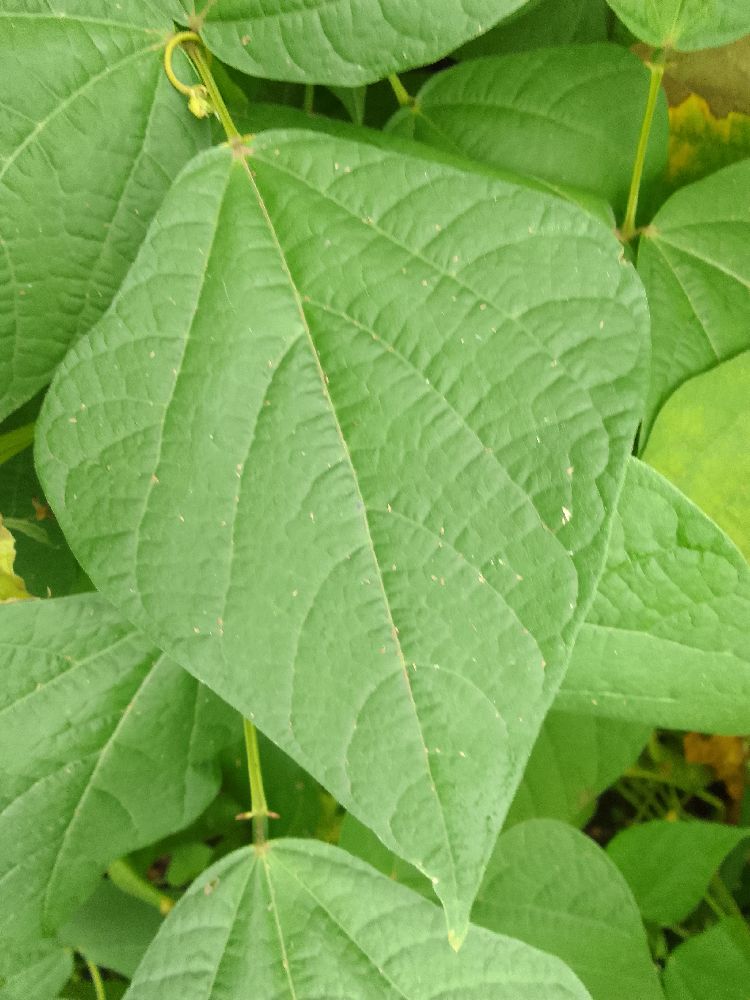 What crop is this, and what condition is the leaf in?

common bean, healthy
